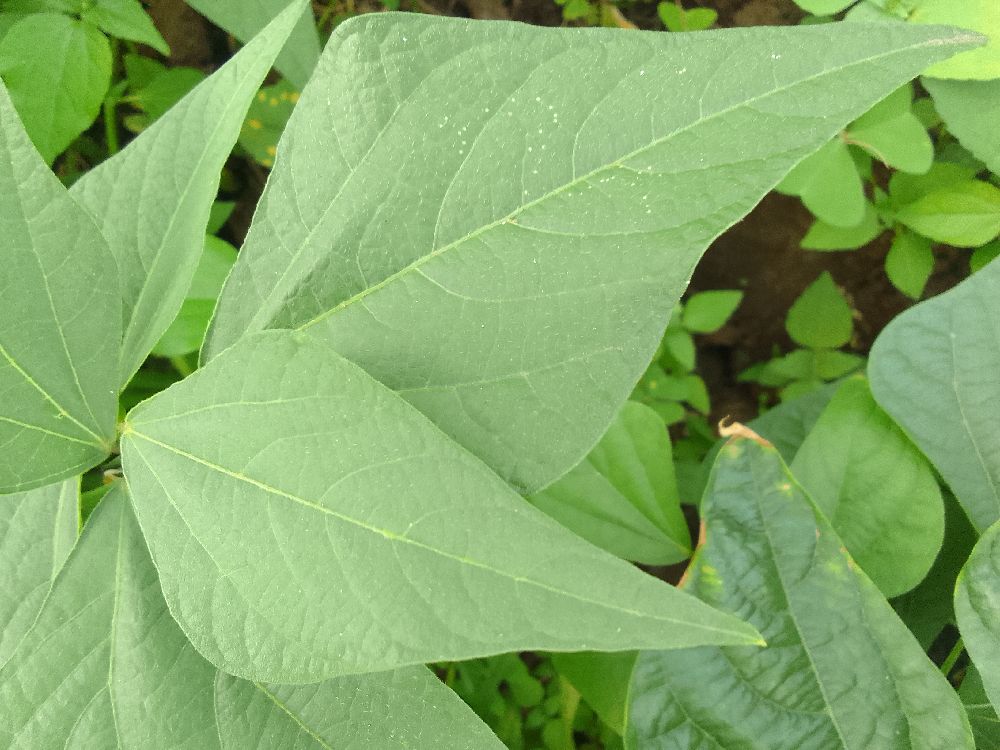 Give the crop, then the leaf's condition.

common bean, healthy
